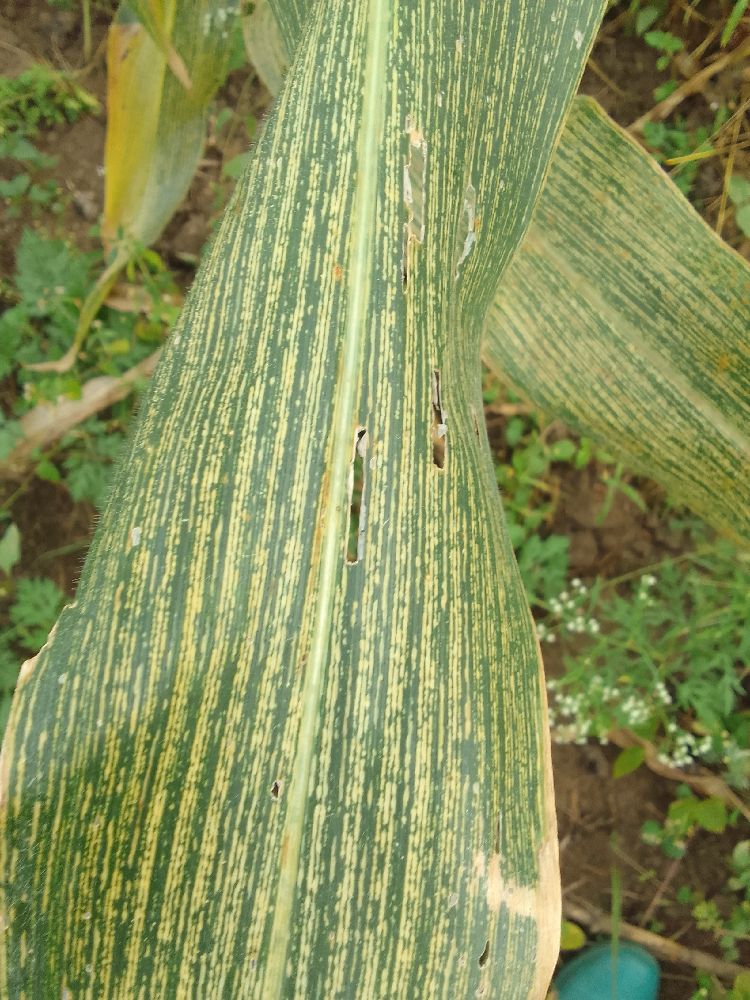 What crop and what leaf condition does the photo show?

maize, maize streak virus
